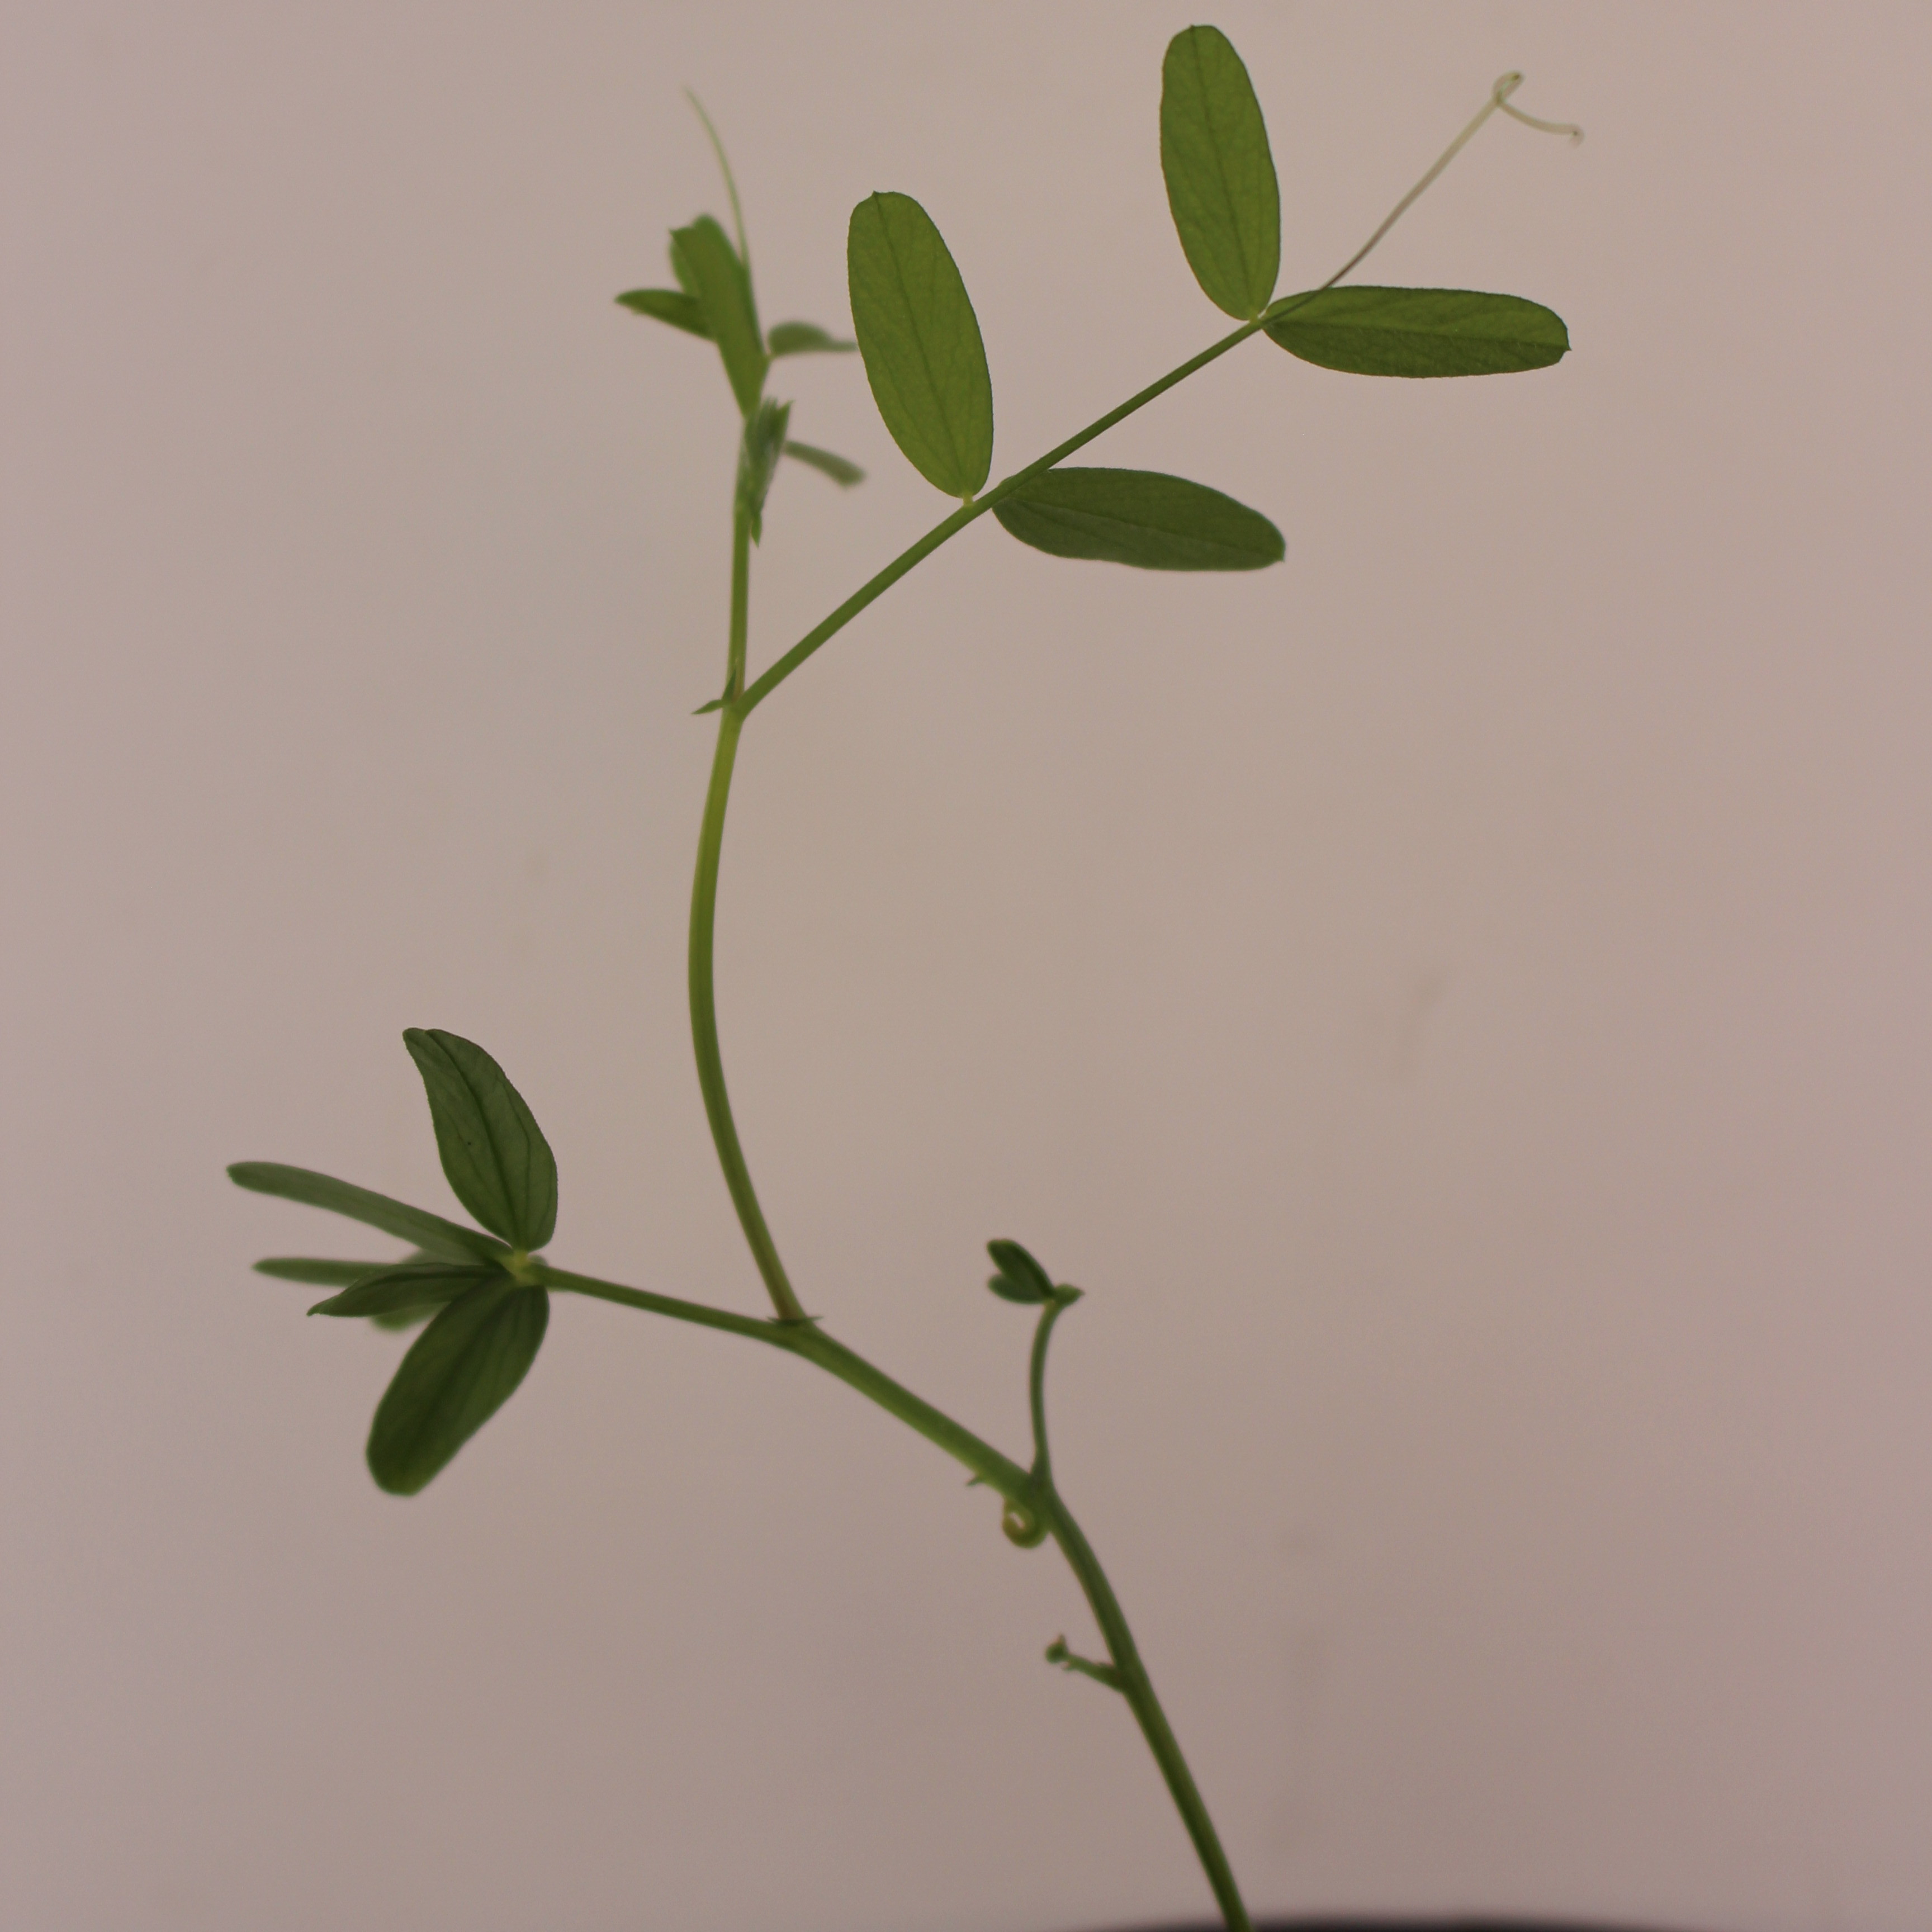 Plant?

Vicia sativa
